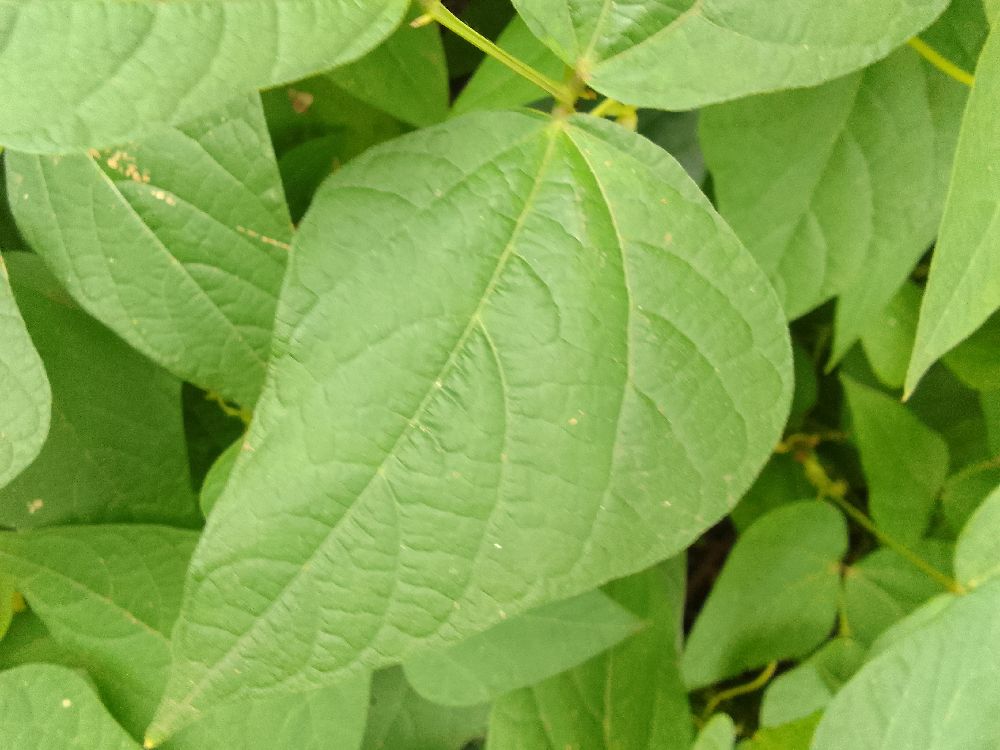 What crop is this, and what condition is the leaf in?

common bean, healthy
